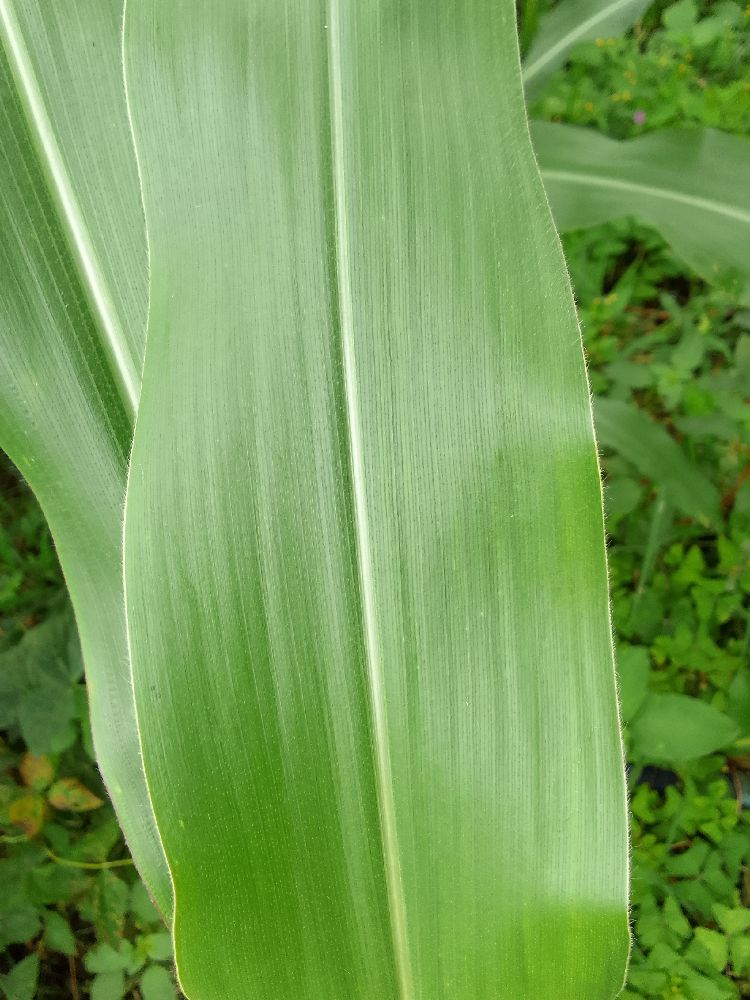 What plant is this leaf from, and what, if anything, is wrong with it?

maize, healthy
